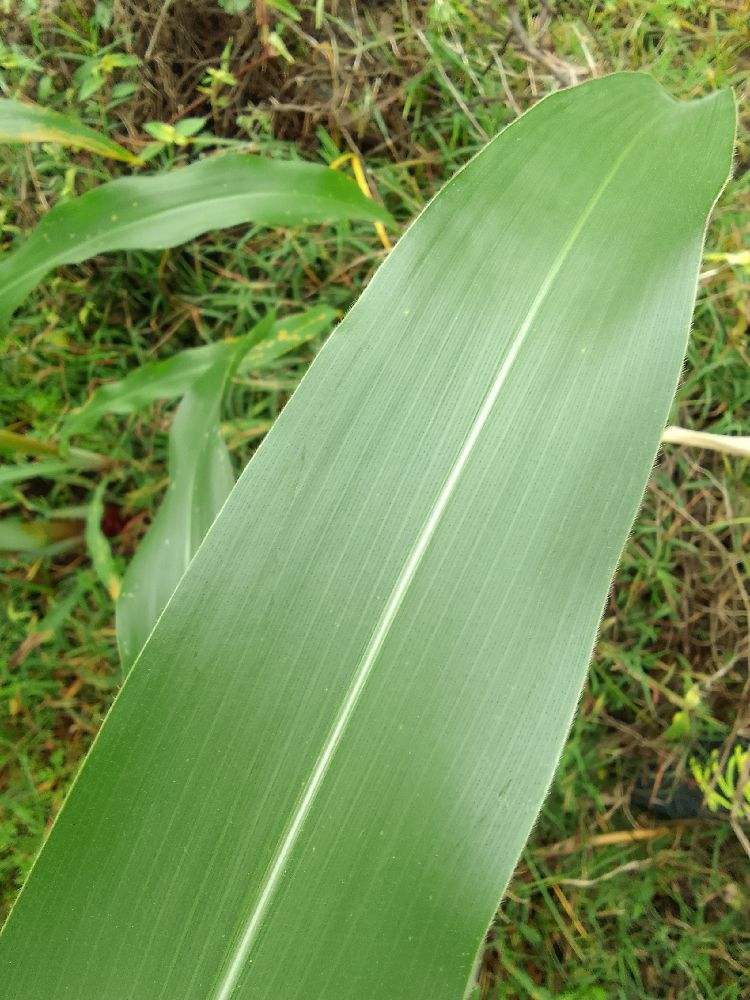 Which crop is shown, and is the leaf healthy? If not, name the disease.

maize, healthy
